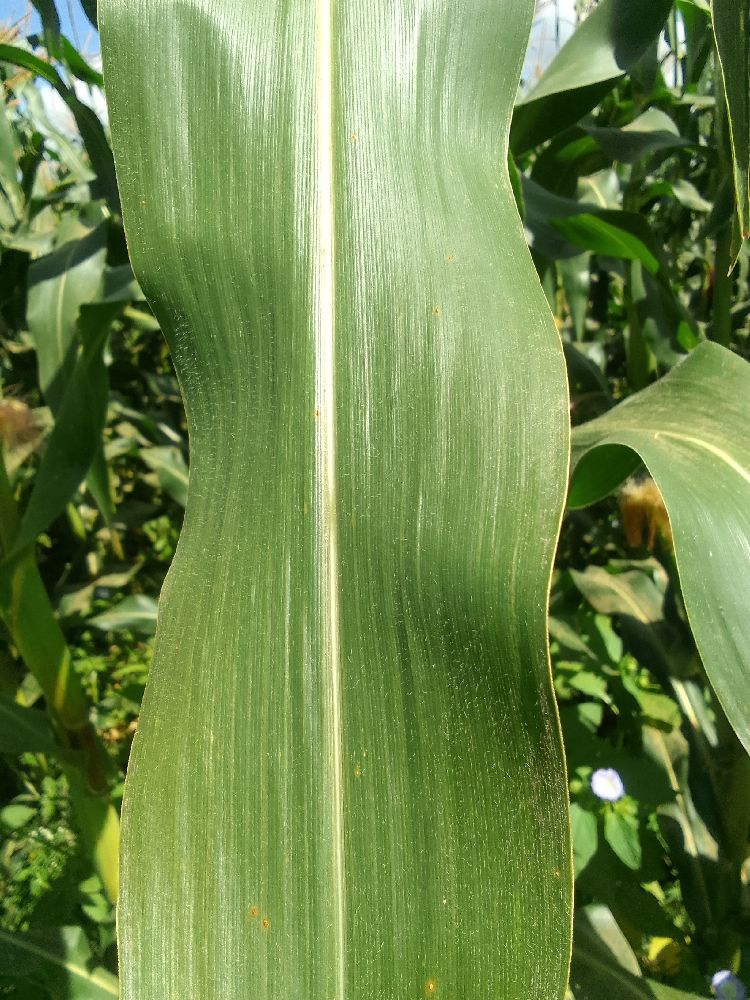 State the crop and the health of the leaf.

maize, healthy
